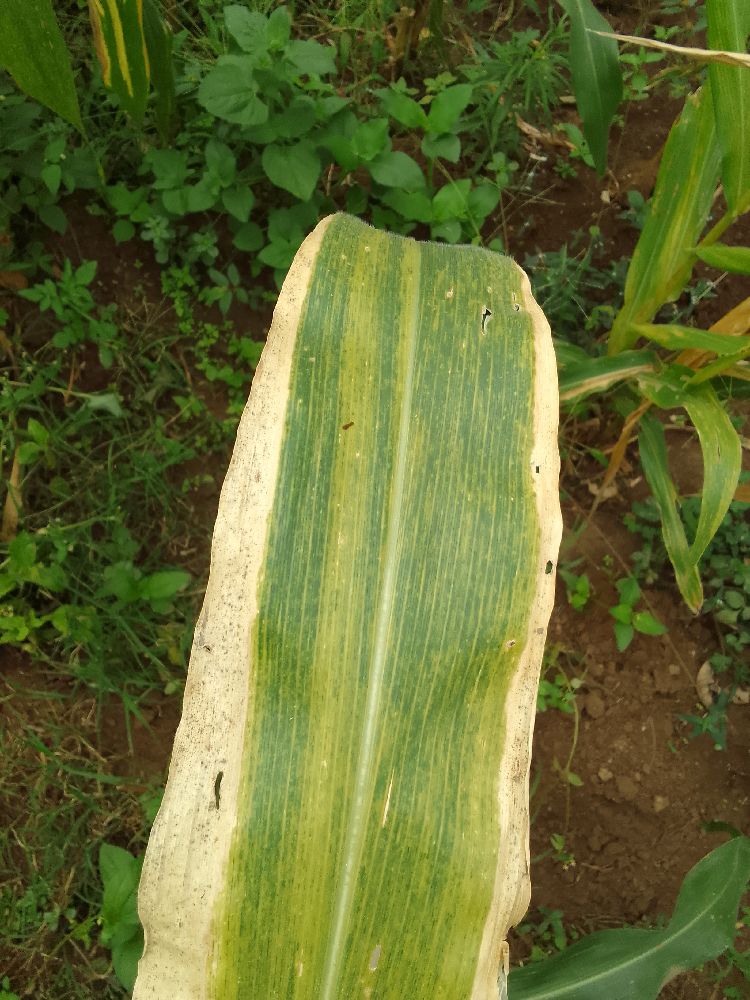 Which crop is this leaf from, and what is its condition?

maize, maize lethal necrosis
